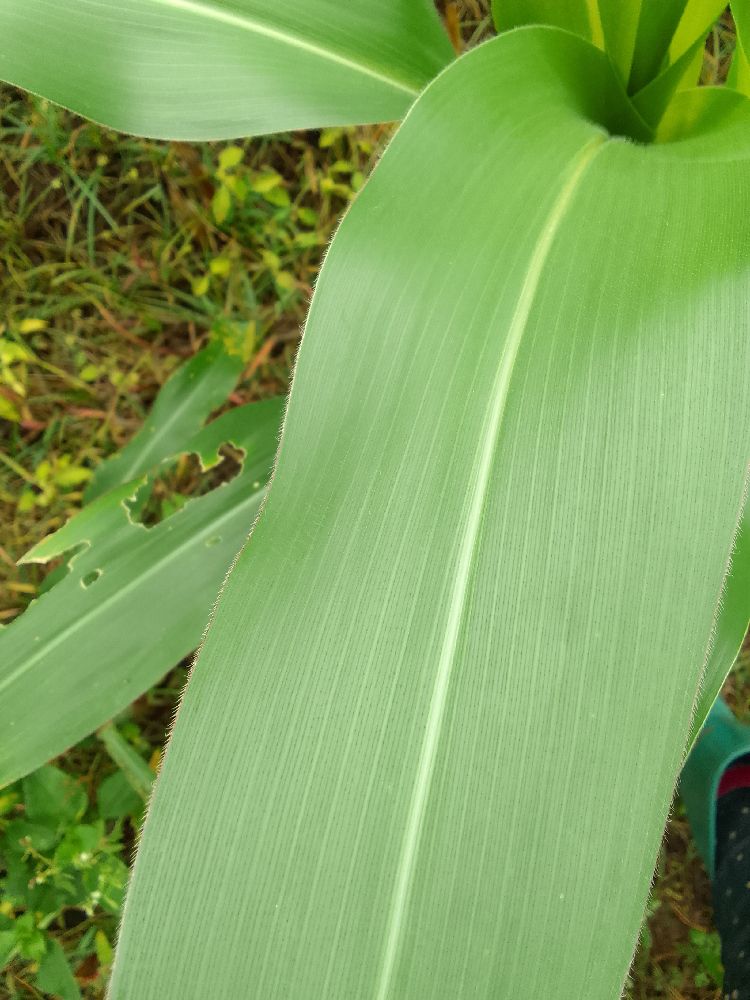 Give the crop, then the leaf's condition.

maize, healthy
